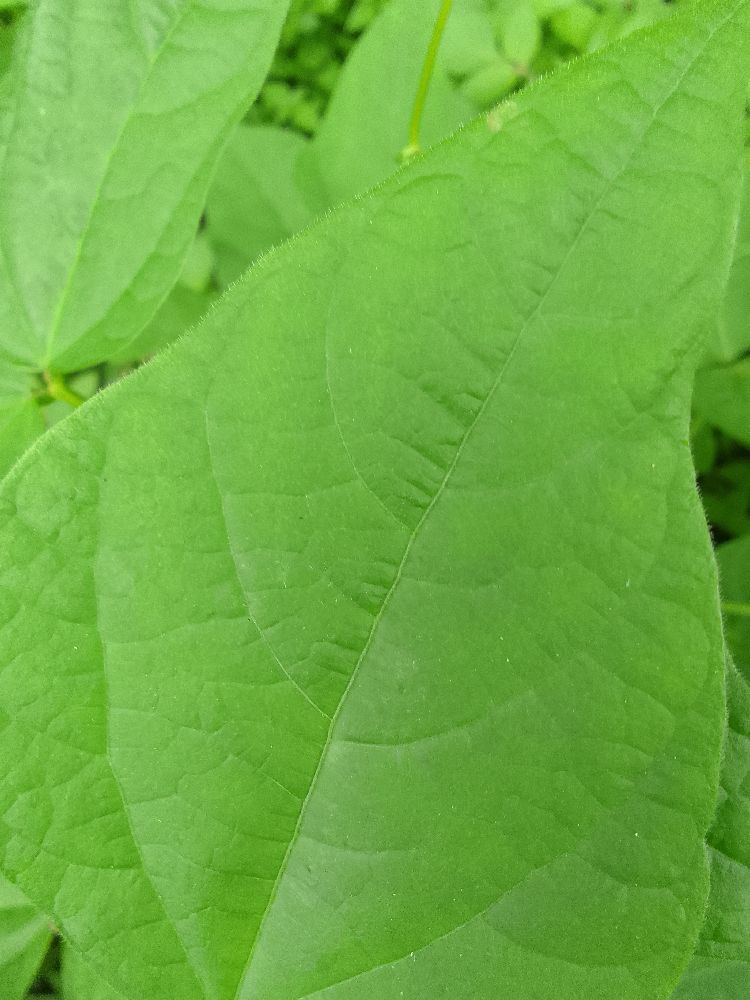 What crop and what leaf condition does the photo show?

common bean, healthy
